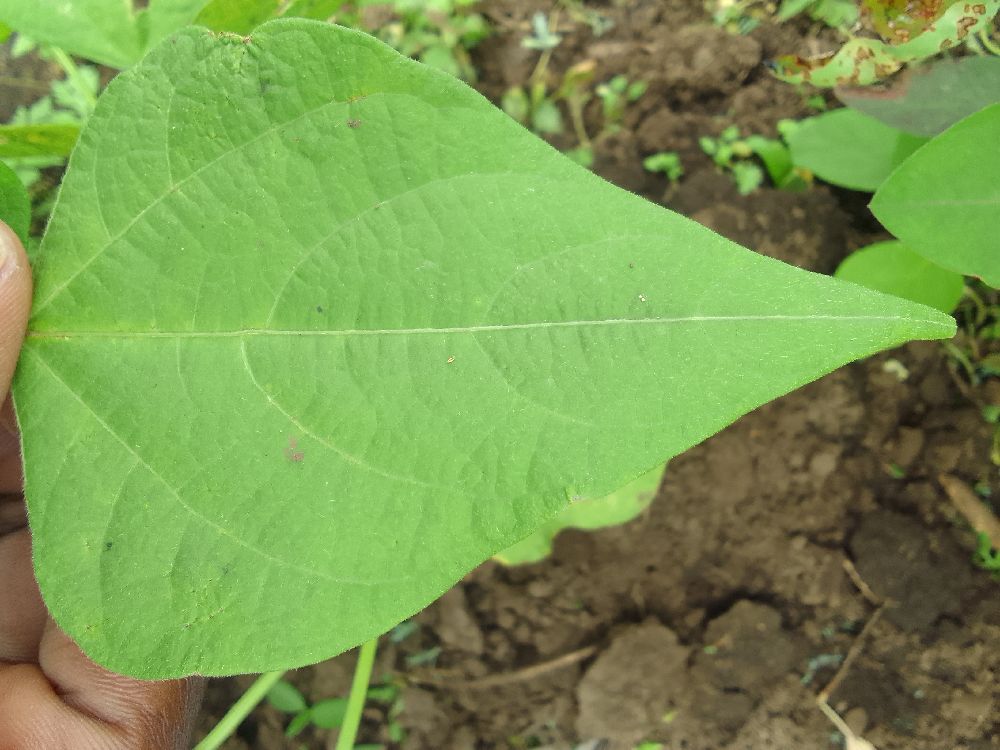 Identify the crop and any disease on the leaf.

common bean, healthy
